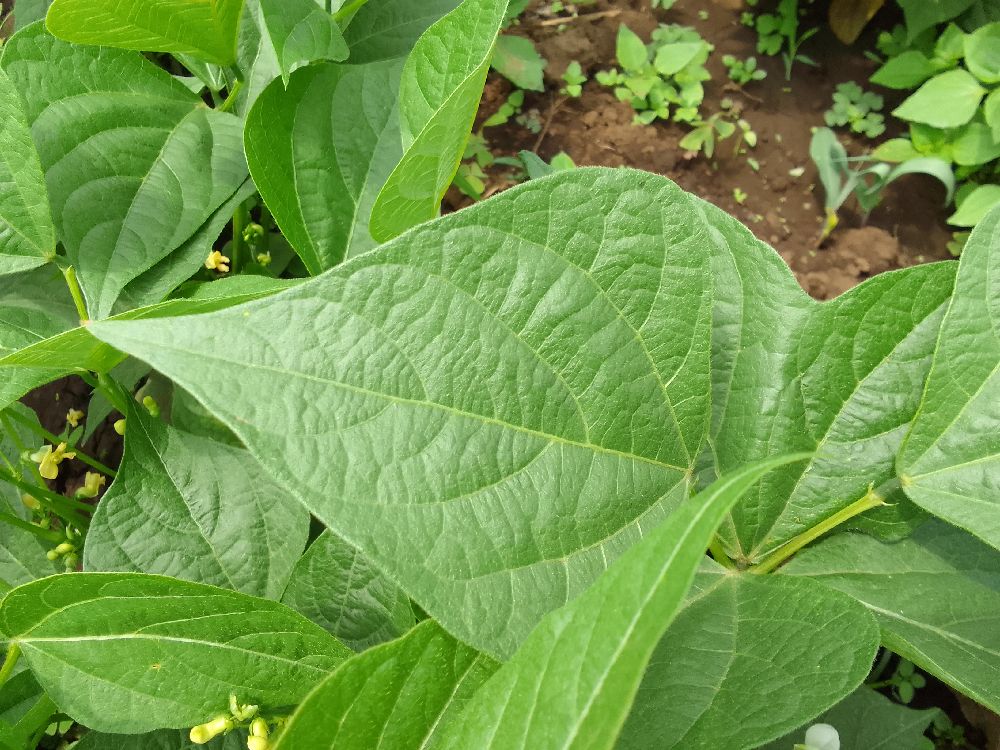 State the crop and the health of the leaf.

common bean, healthy
